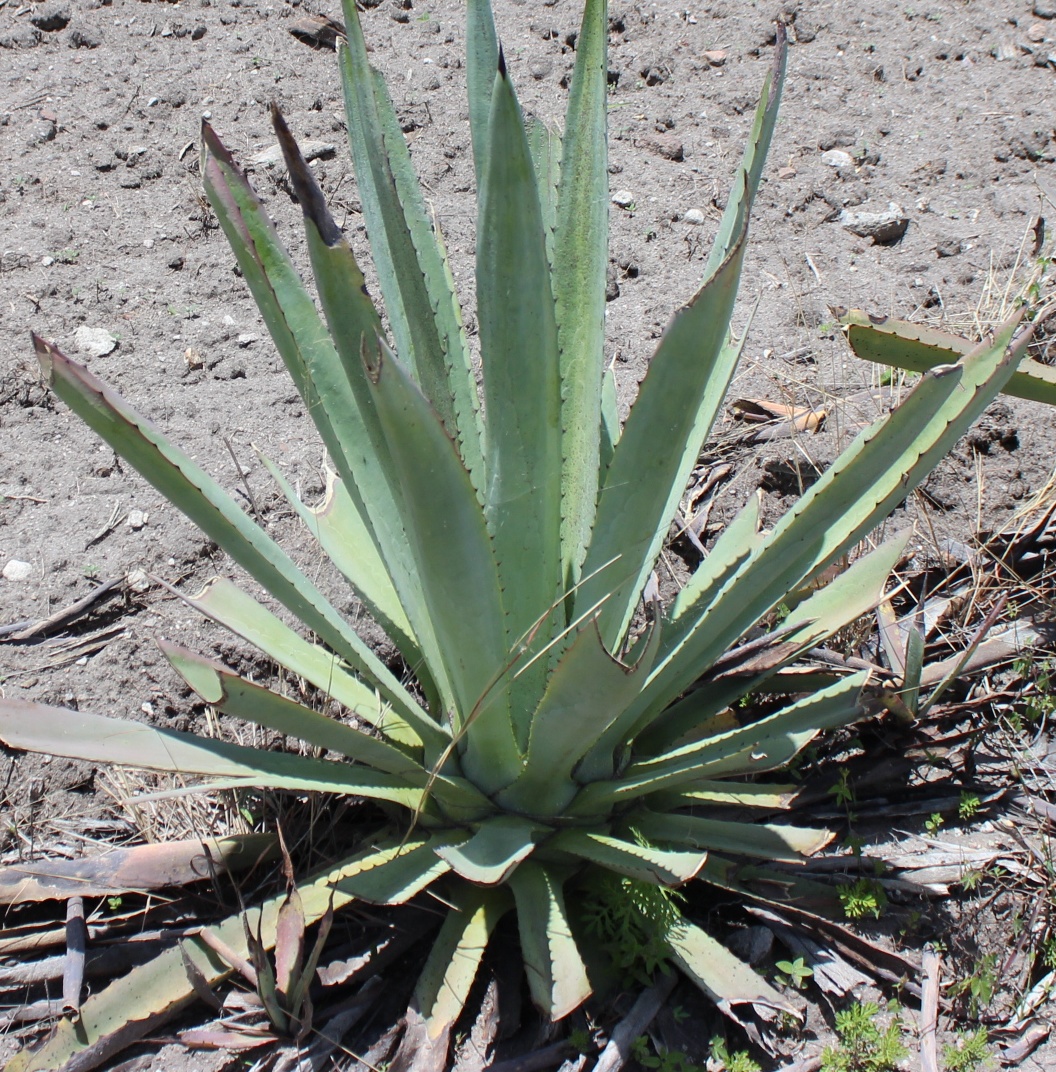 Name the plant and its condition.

agave, yellow
